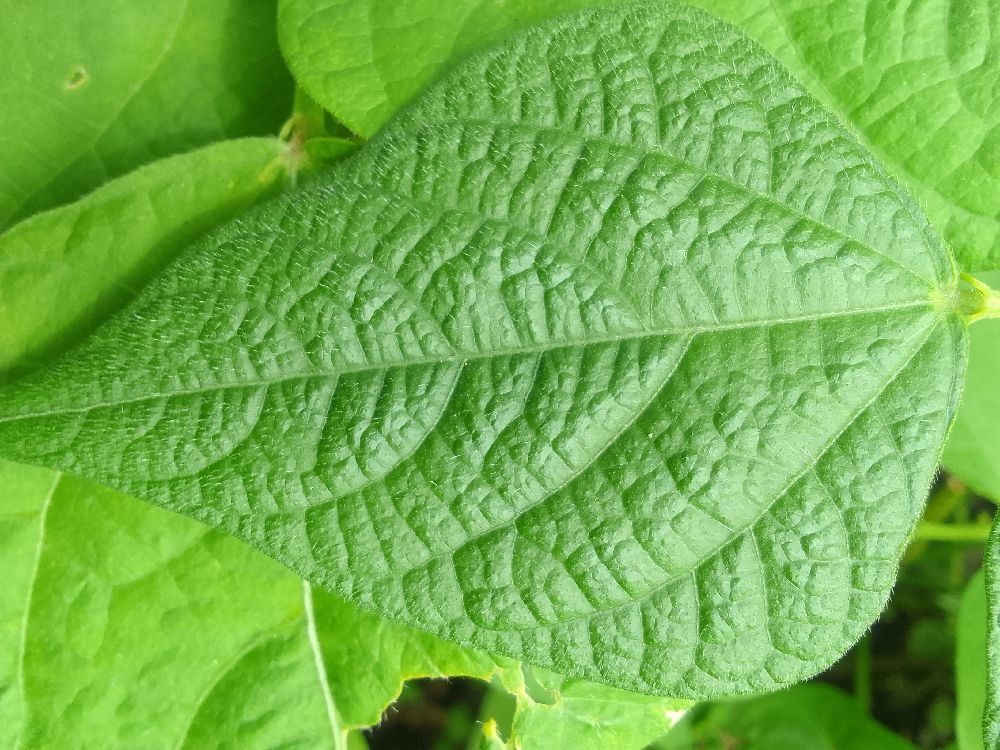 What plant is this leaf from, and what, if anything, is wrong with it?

common bean, healthy
